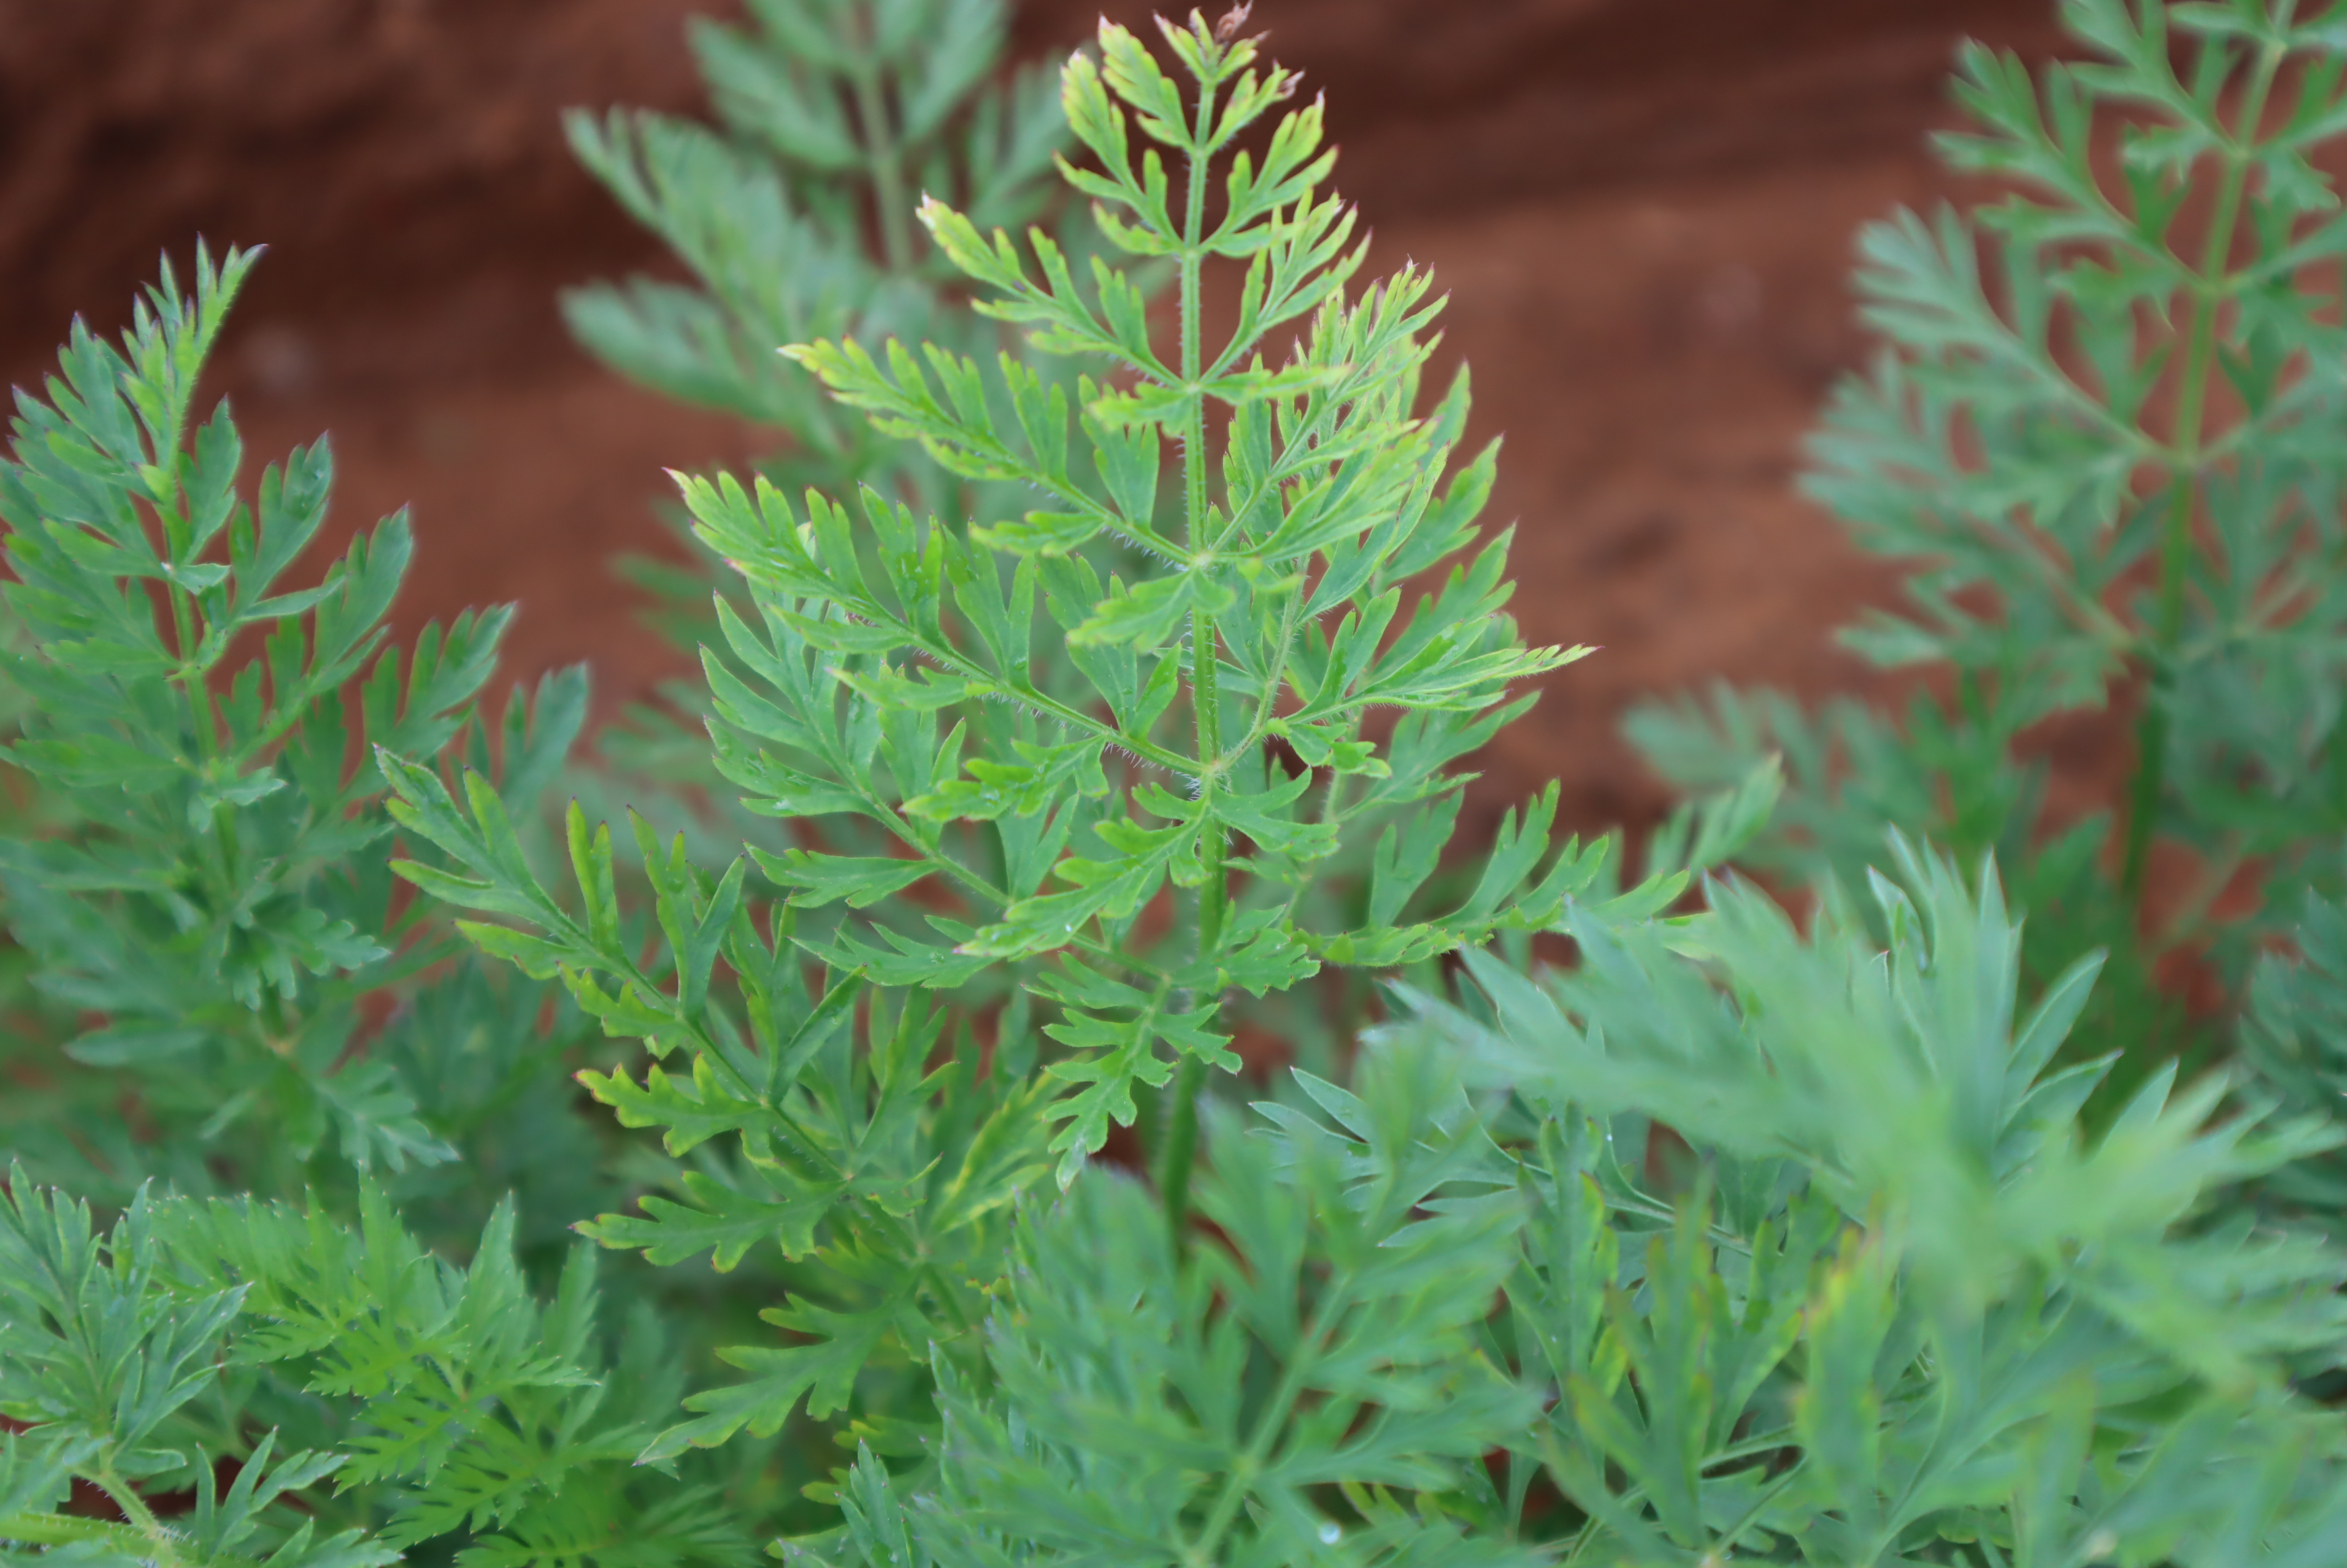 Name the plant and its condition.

carrot, alternaria
